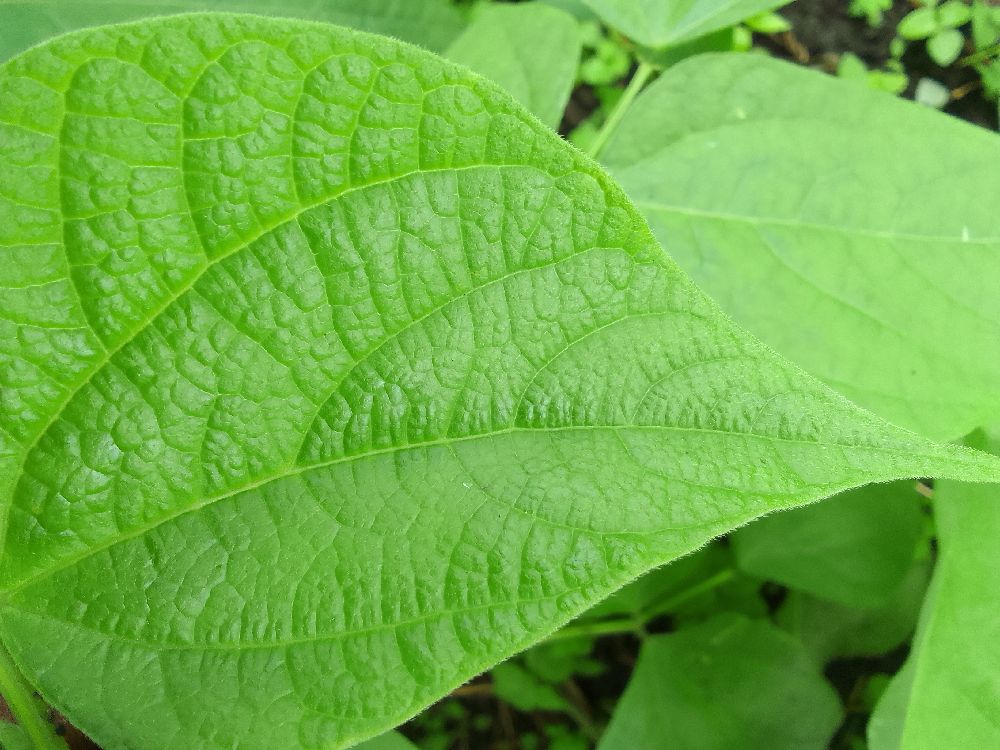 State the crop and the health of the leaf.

common bean, healthy
